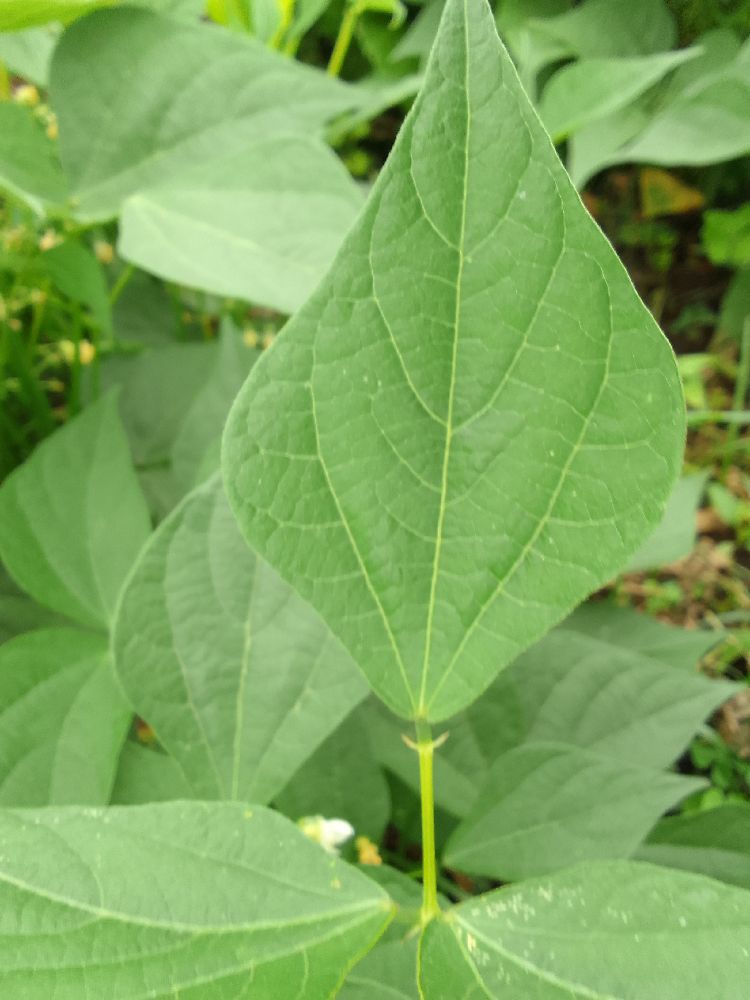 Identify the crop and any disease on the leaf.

common bean, healthy
